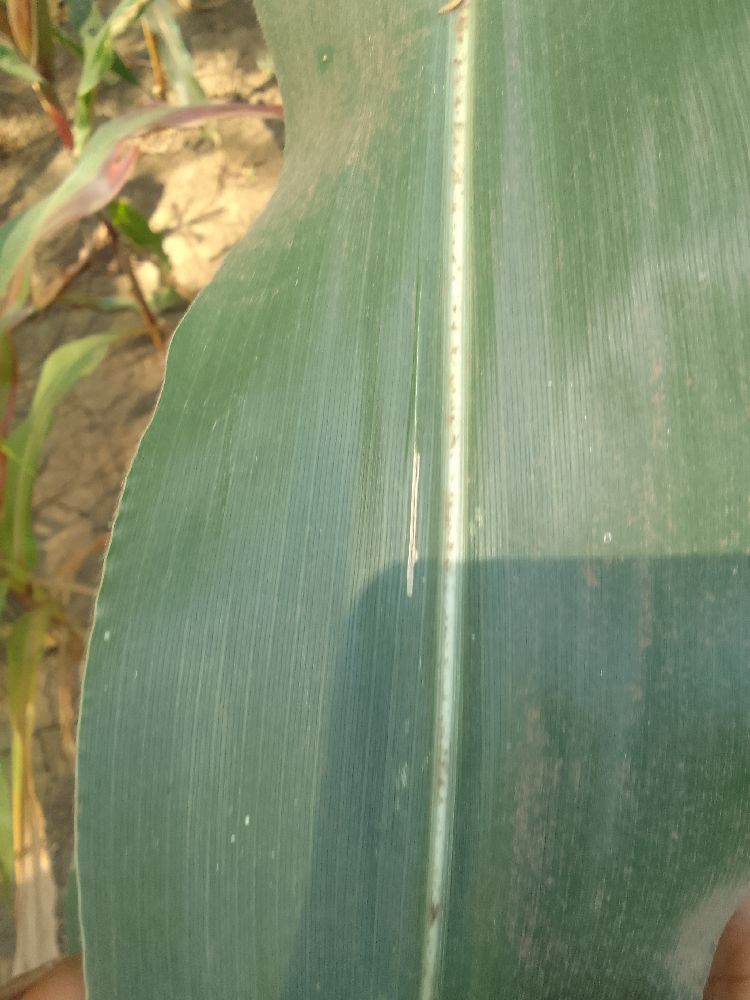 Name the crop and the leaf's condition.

maize, healthy
